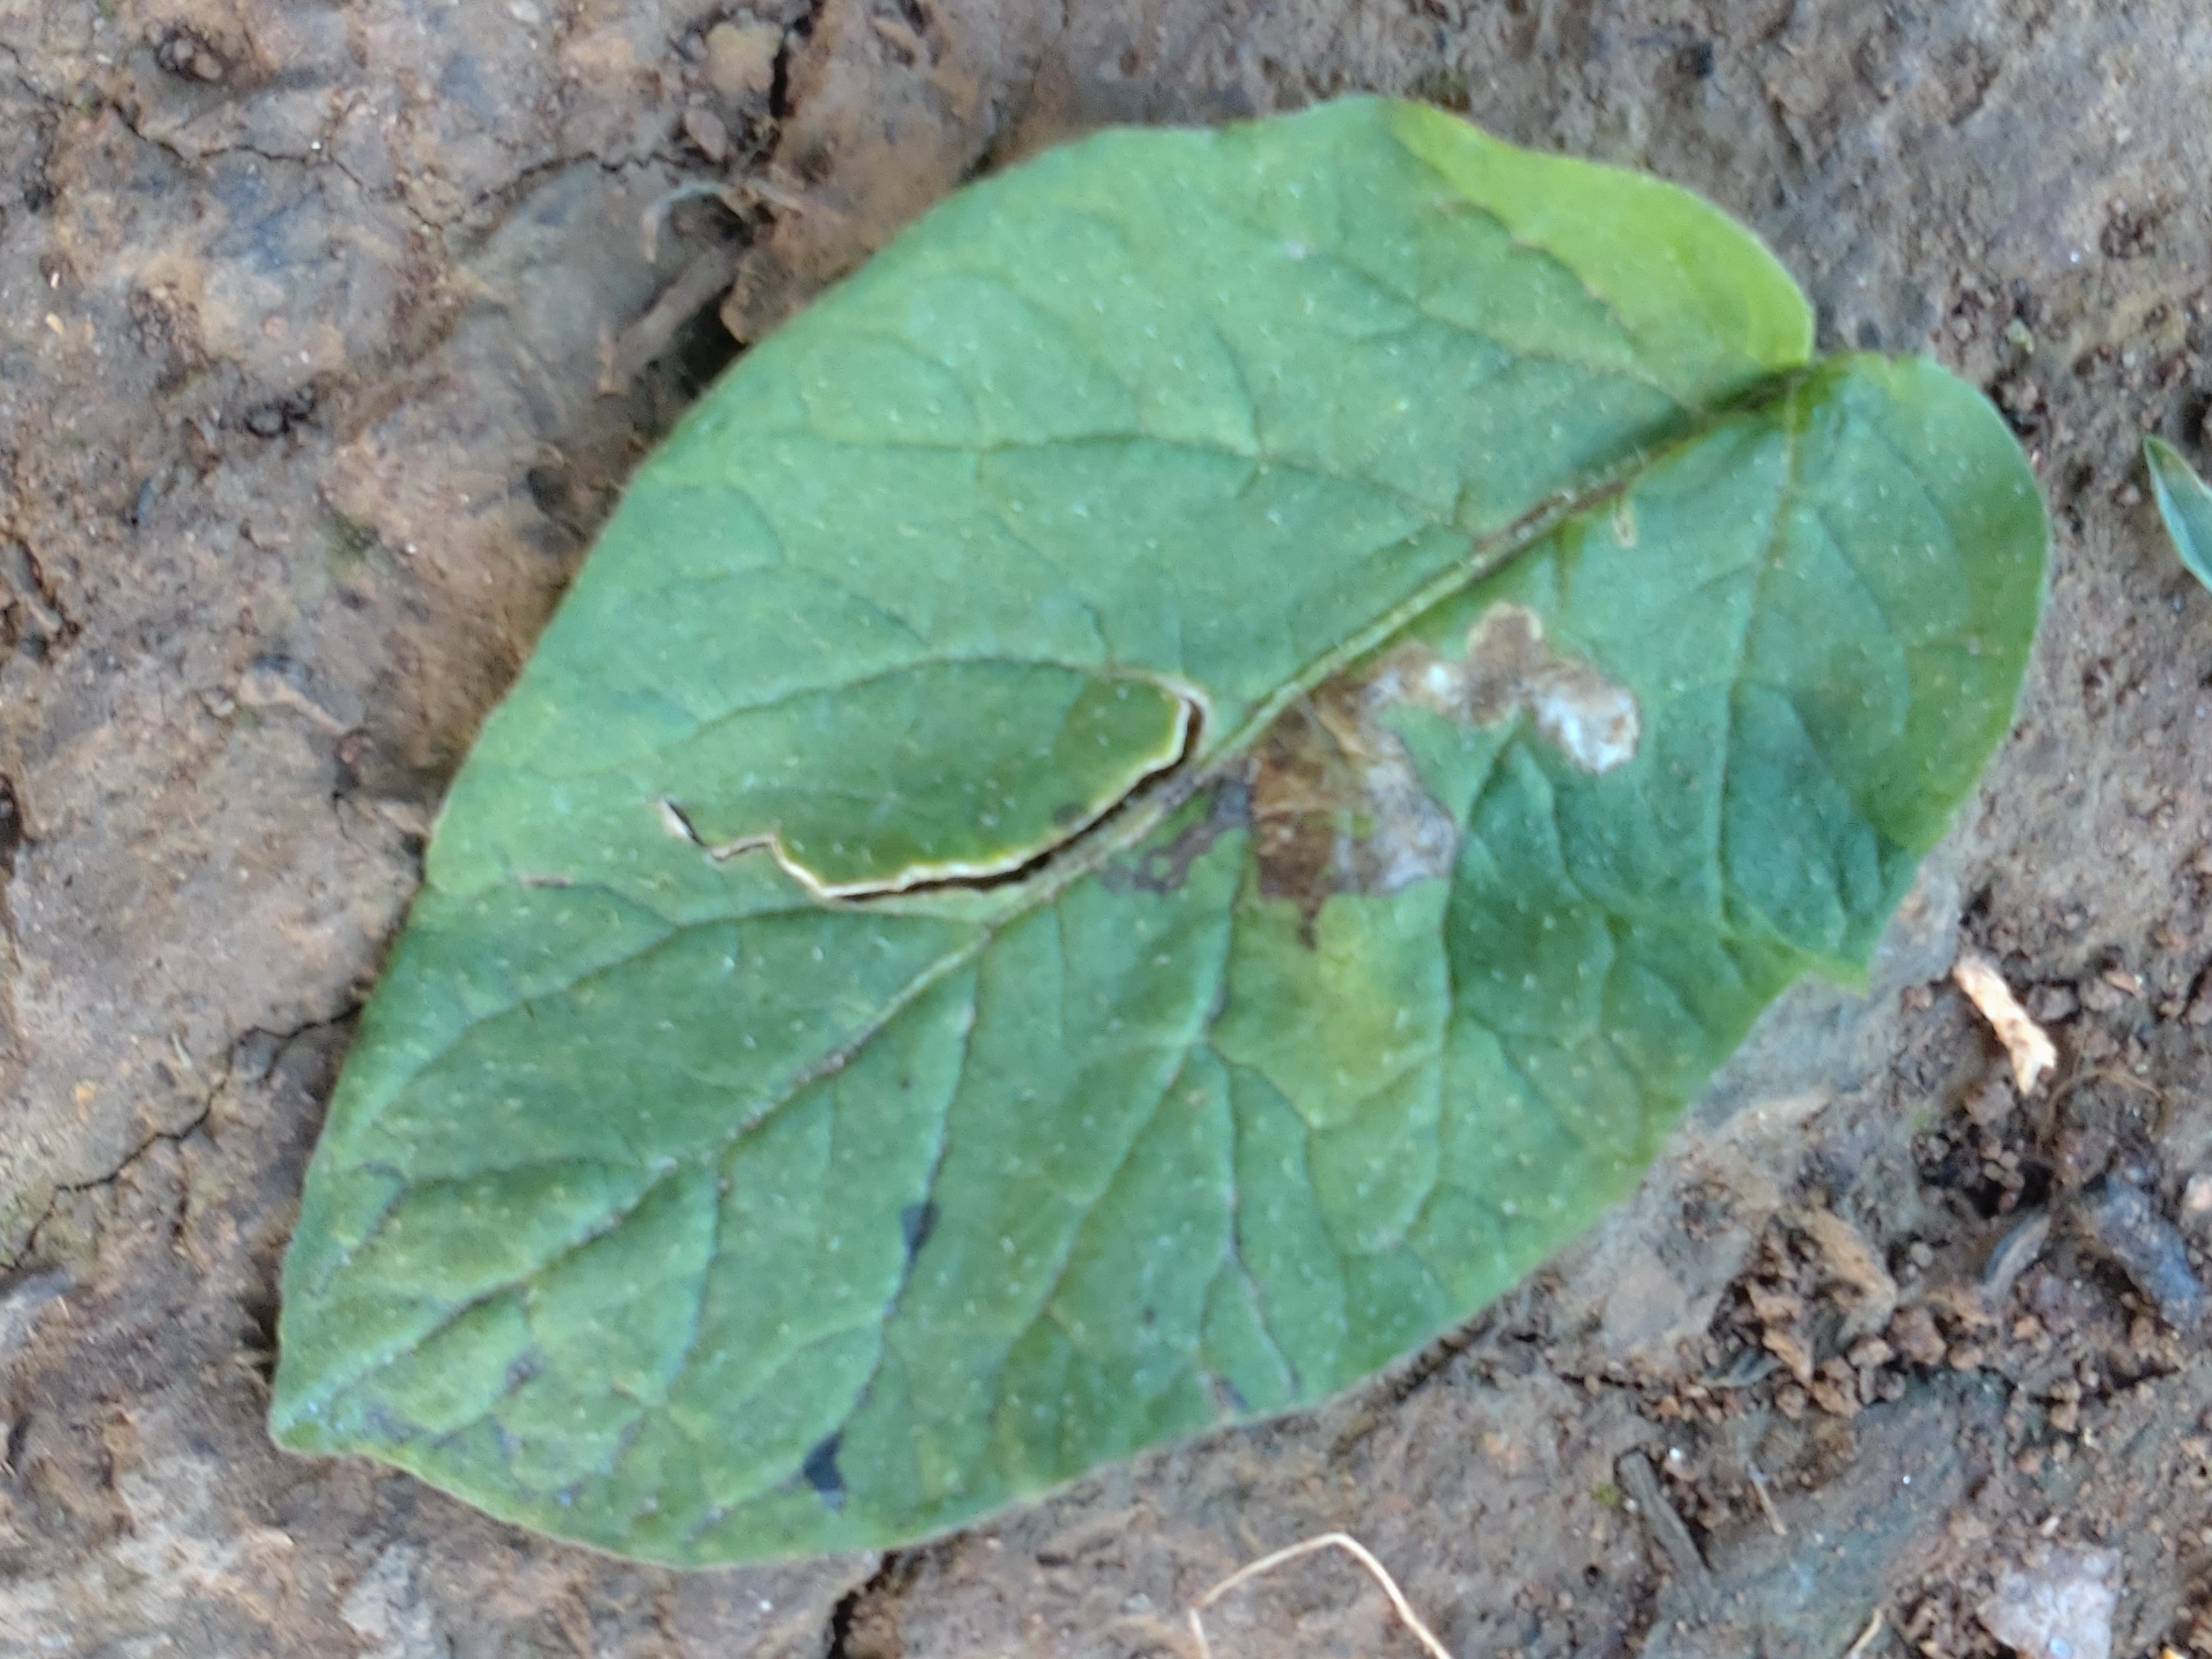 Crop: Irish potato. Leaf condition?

early blight
